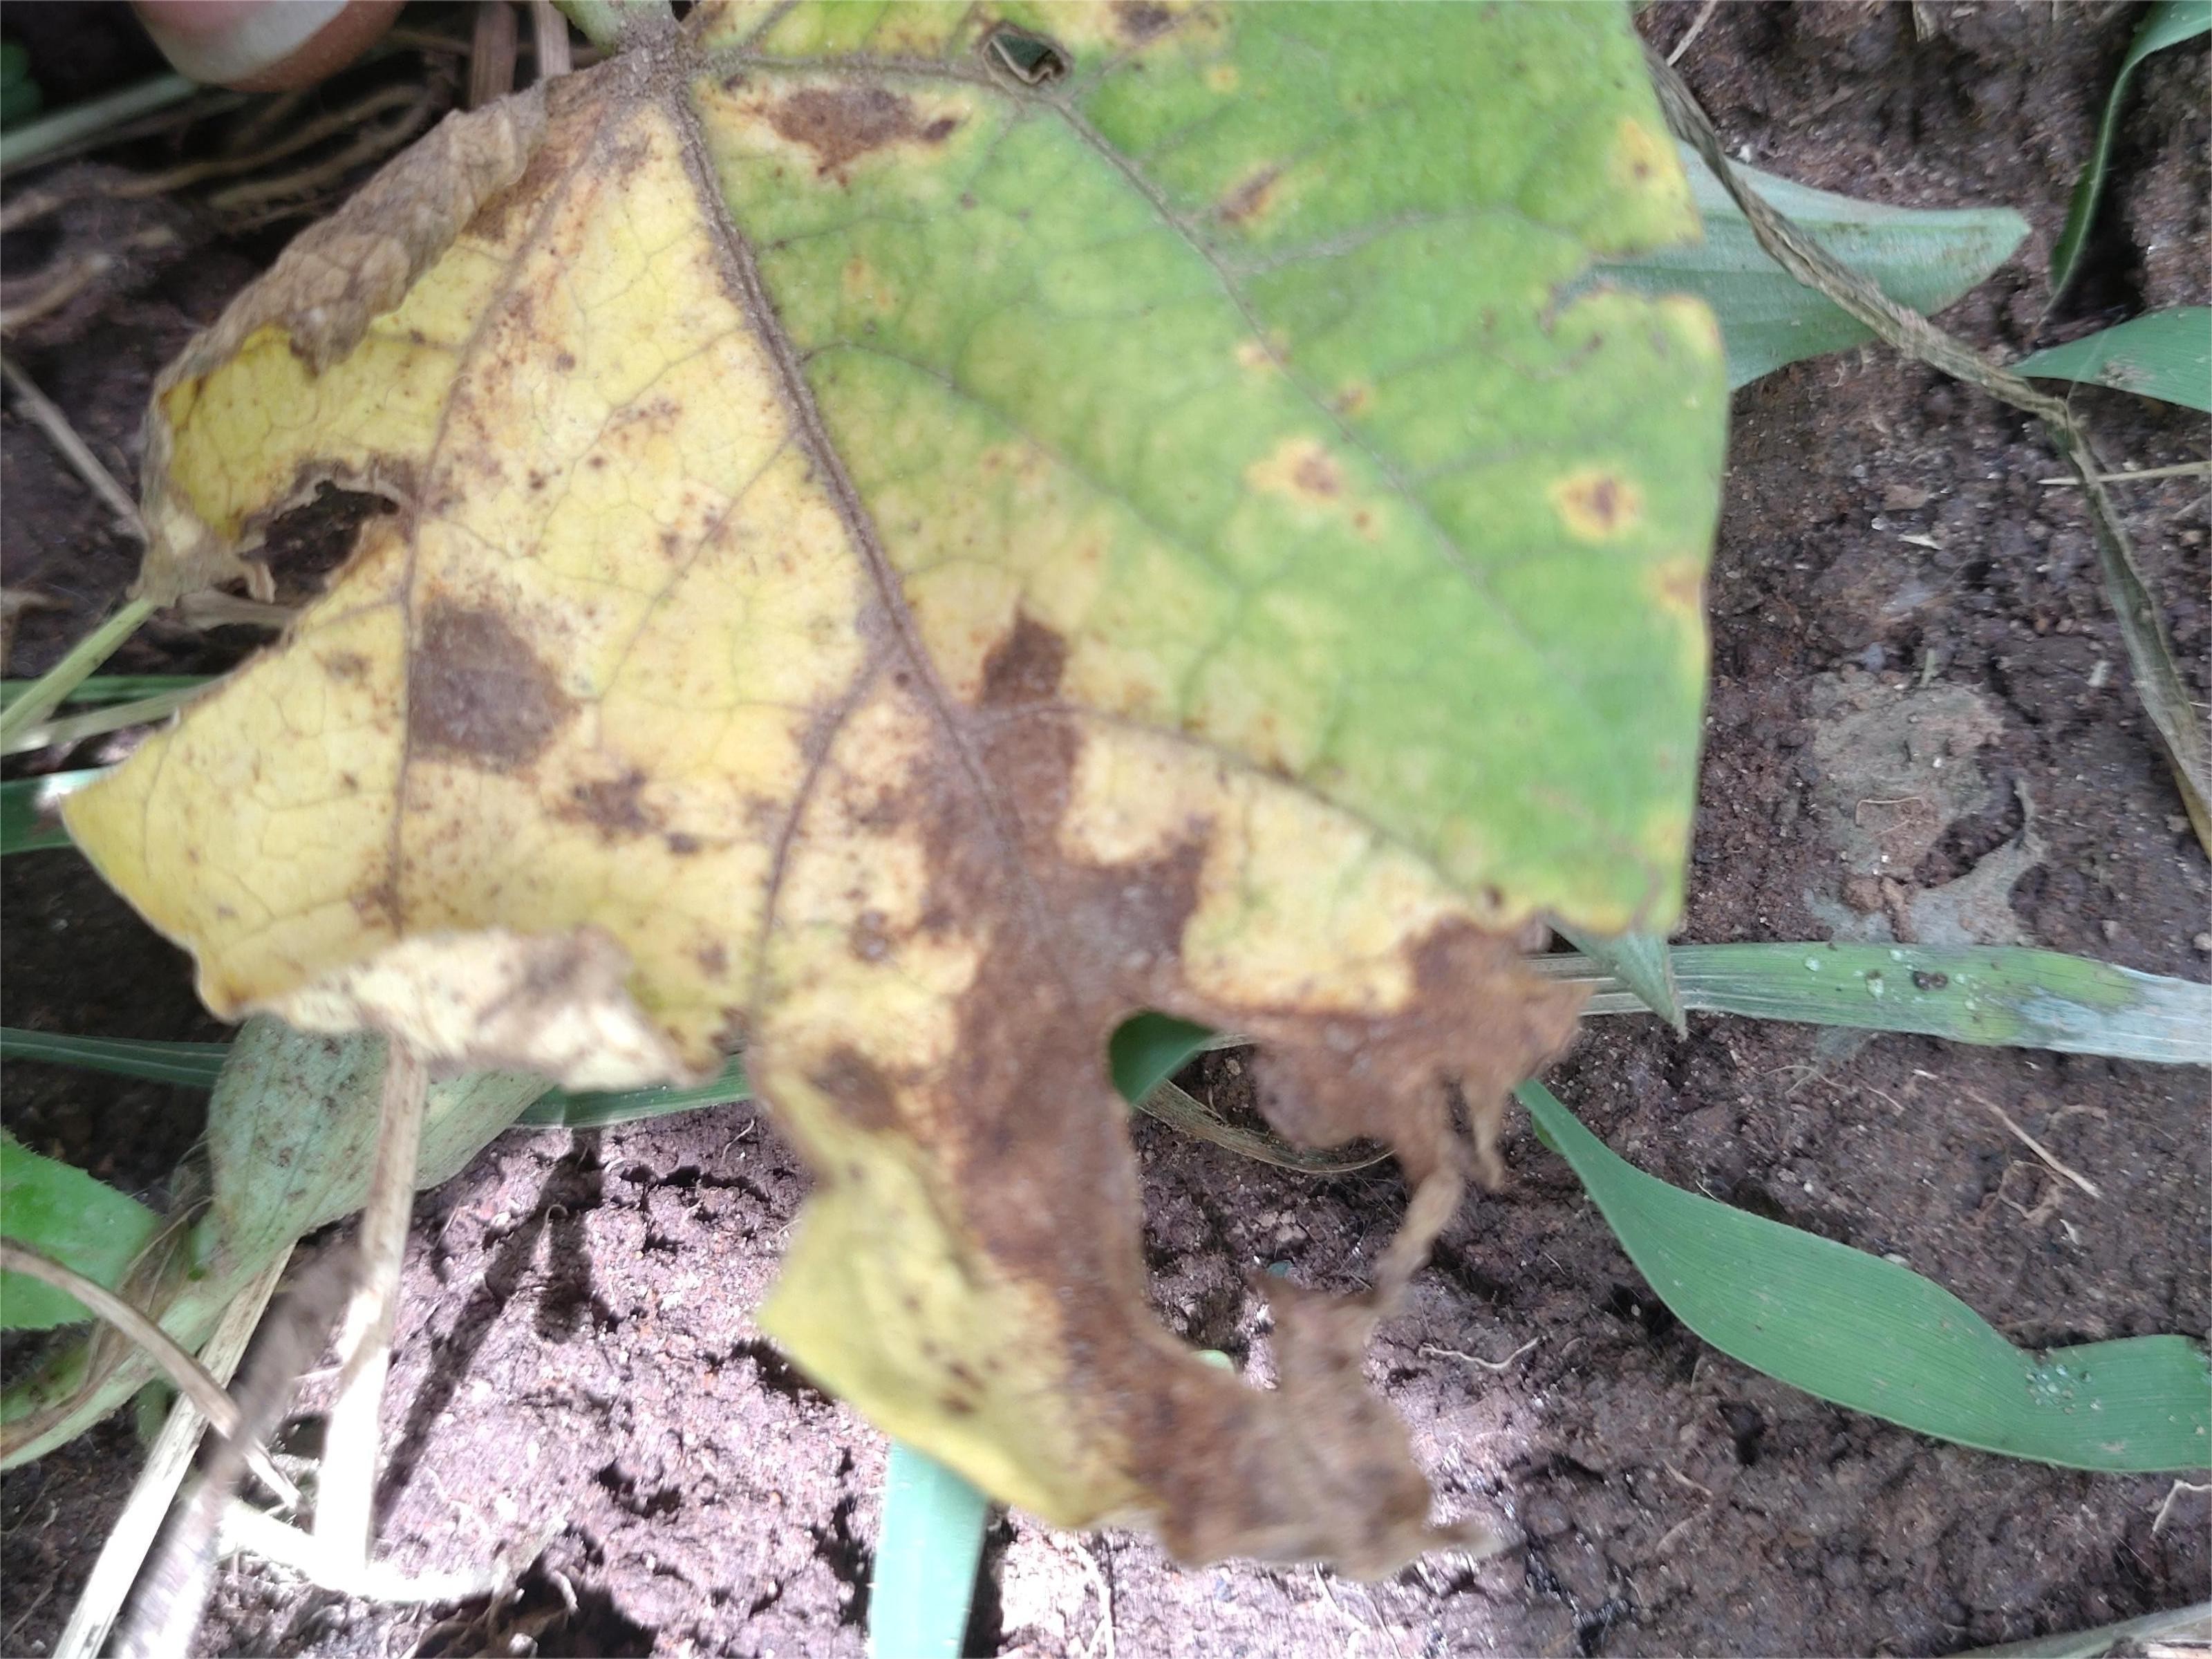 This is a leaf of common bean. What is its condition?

anthracnose
